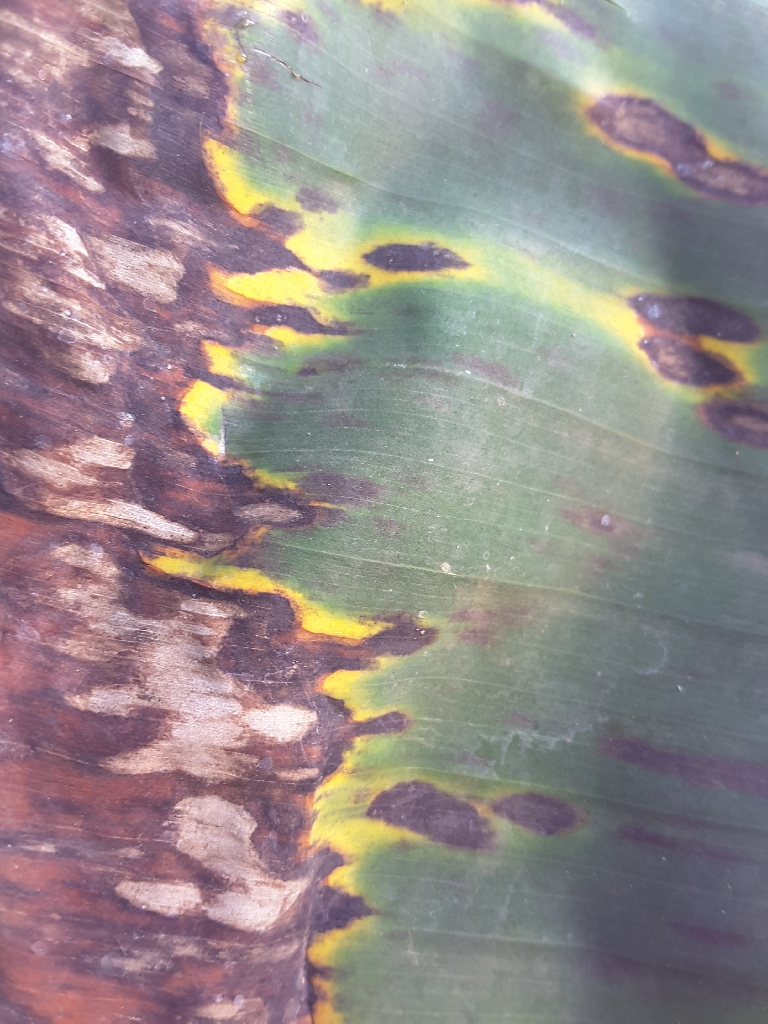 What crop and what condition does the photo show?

banana, black sigatoka
